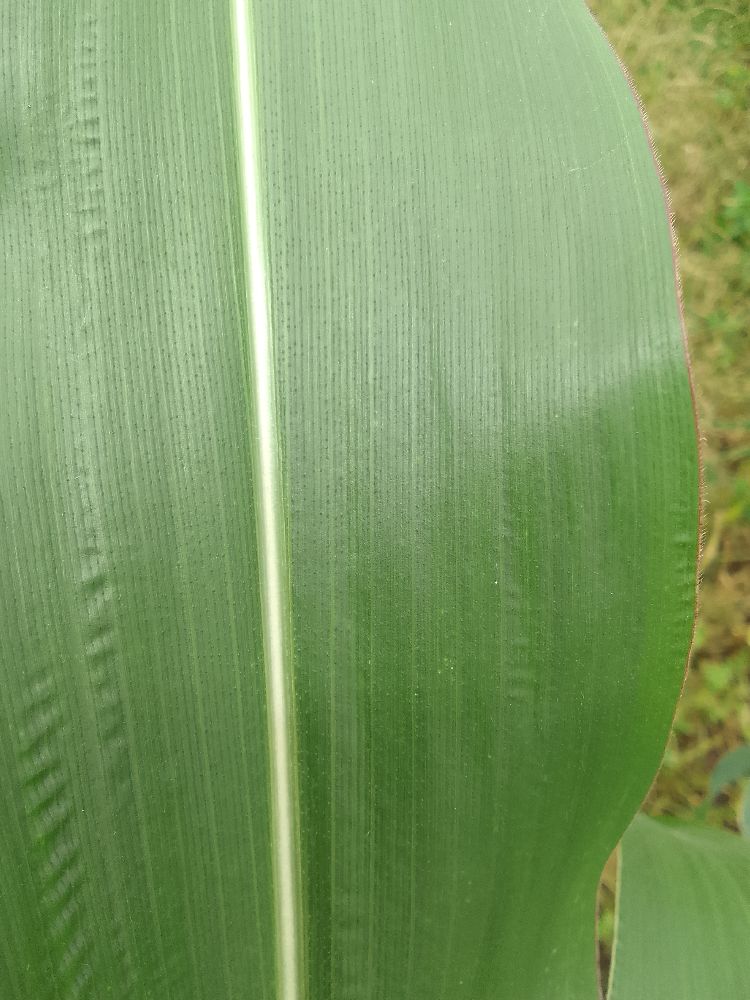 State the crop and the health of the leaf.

maize, healthy
